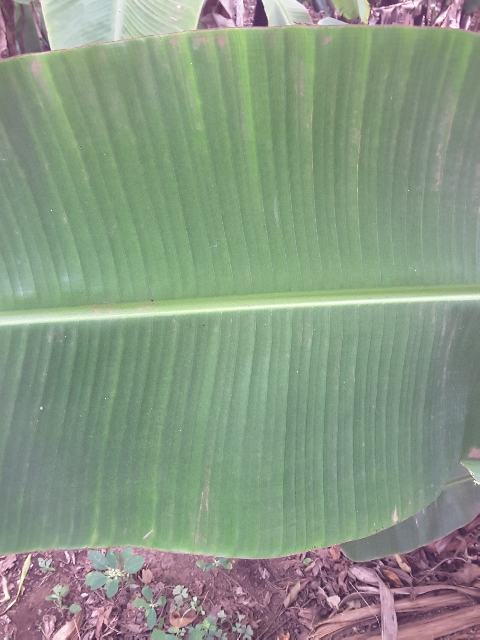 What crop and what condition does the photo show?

banana, healthy
